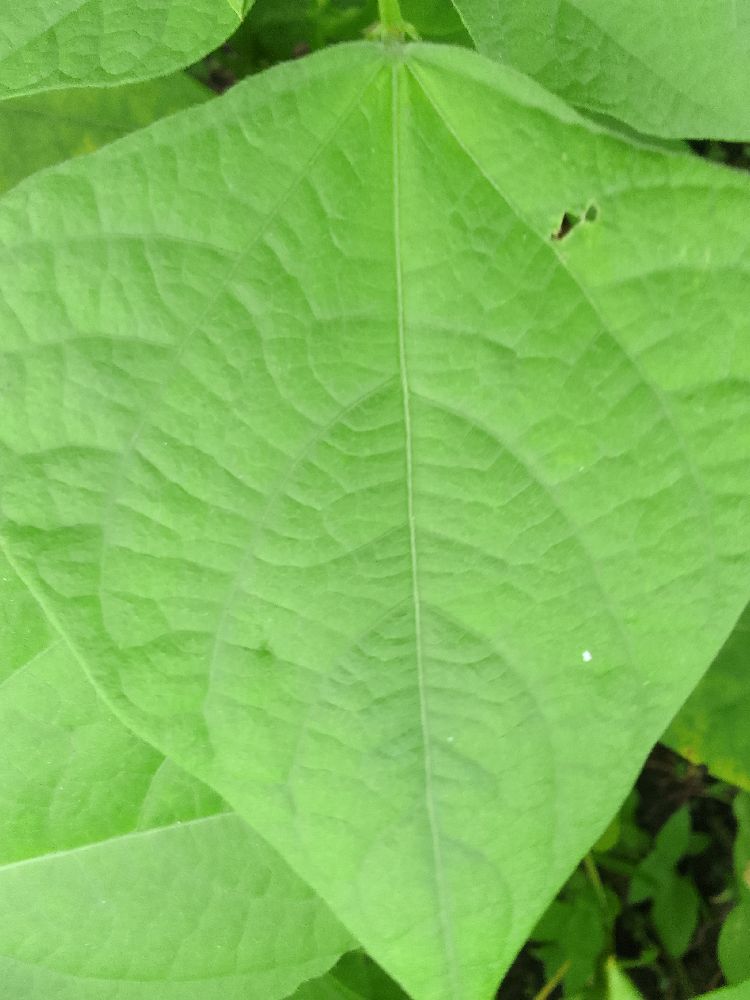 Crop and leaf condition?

common bean, healthy
